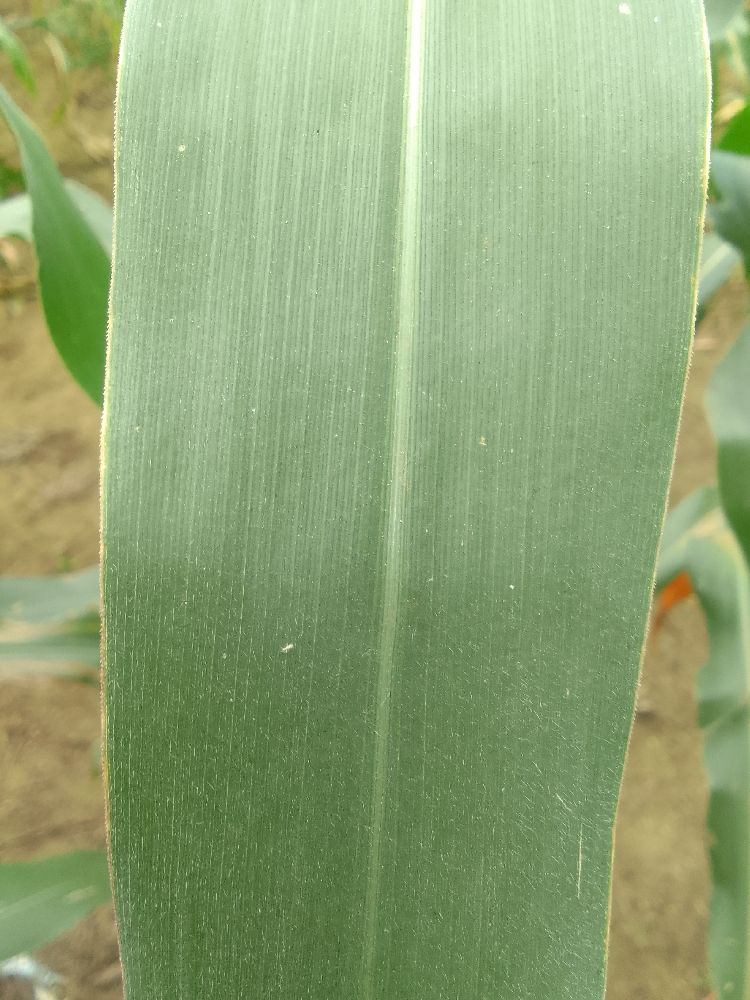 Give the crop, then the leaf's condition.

maize, healthy
